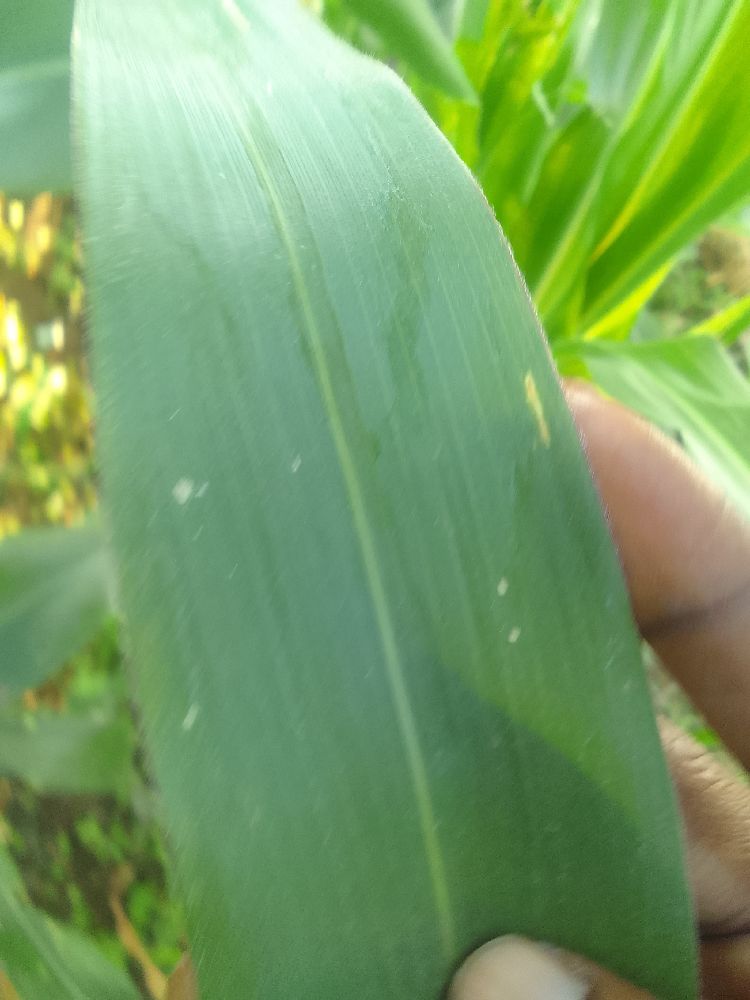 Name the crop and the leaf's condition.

maize, healthy
